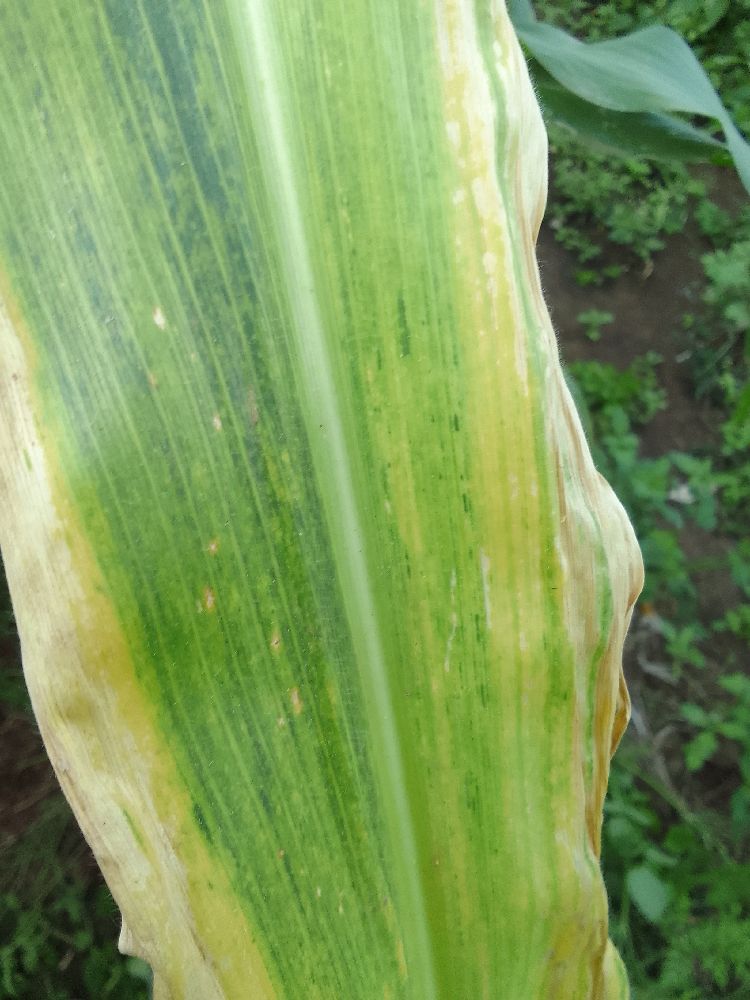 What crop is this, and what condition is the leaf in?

maize, maize lethal necrosis
